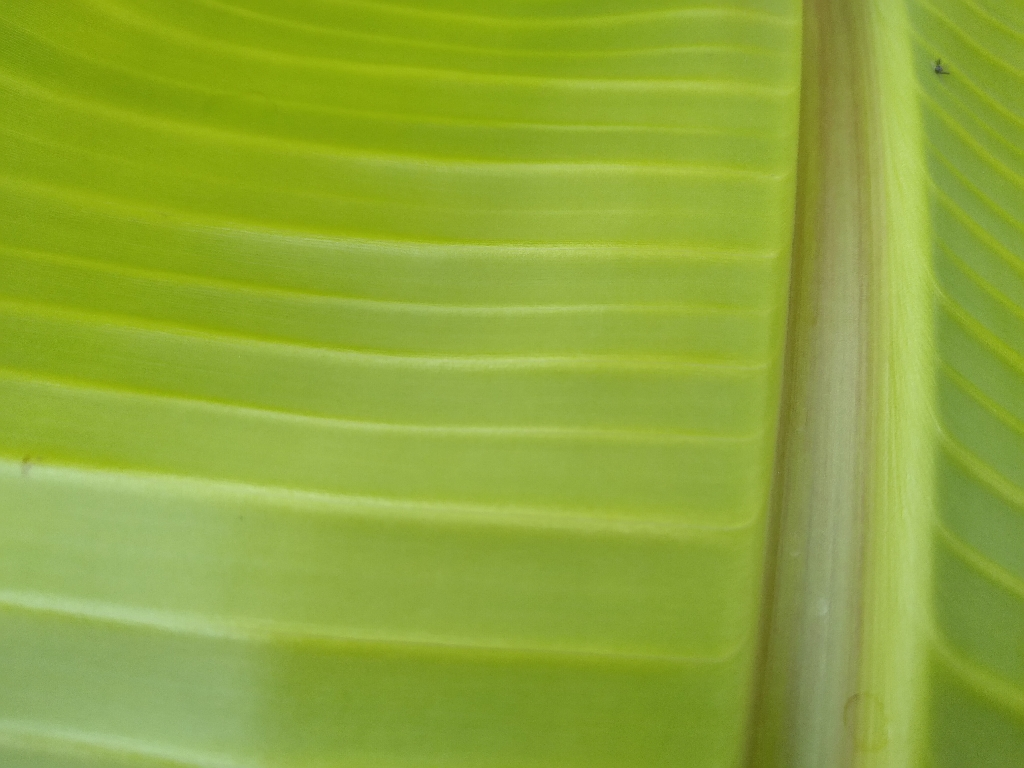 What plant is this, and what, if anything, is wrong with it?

banana, healthy
